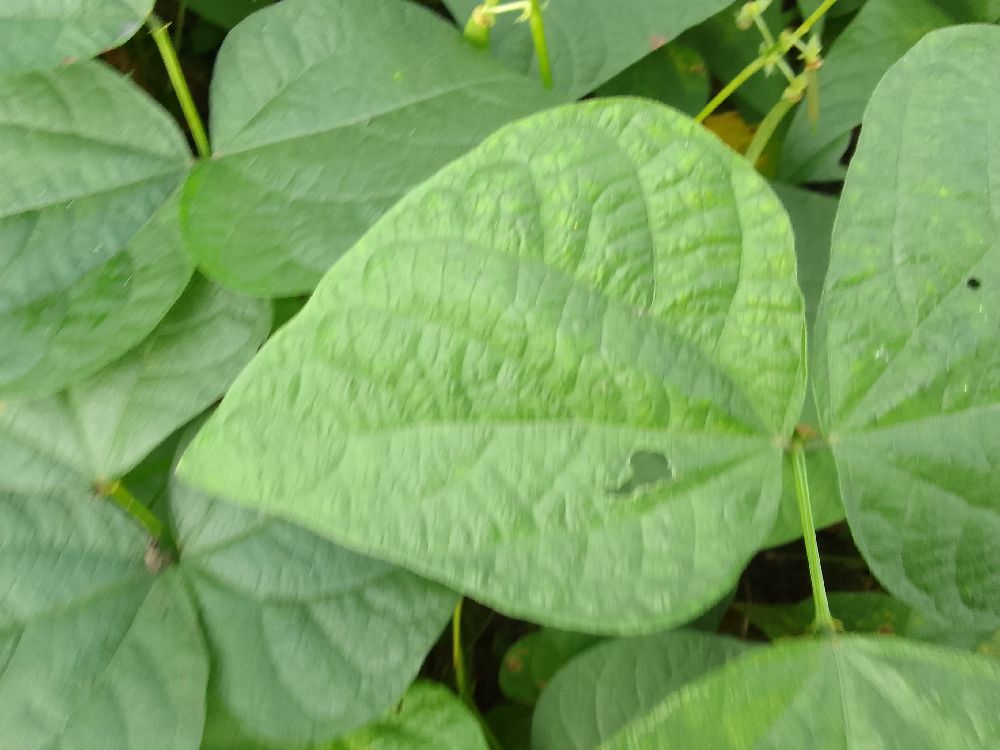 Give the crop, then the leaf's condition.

common bean, healthy
